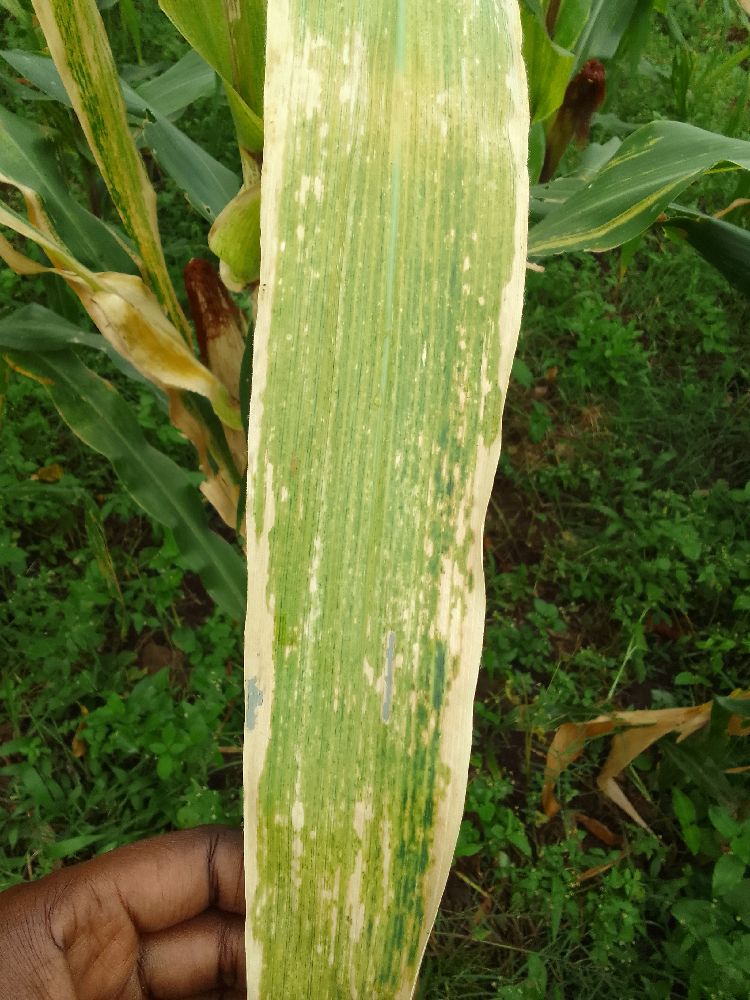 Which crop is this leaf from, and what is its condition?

maize, maize lethal necrosis
